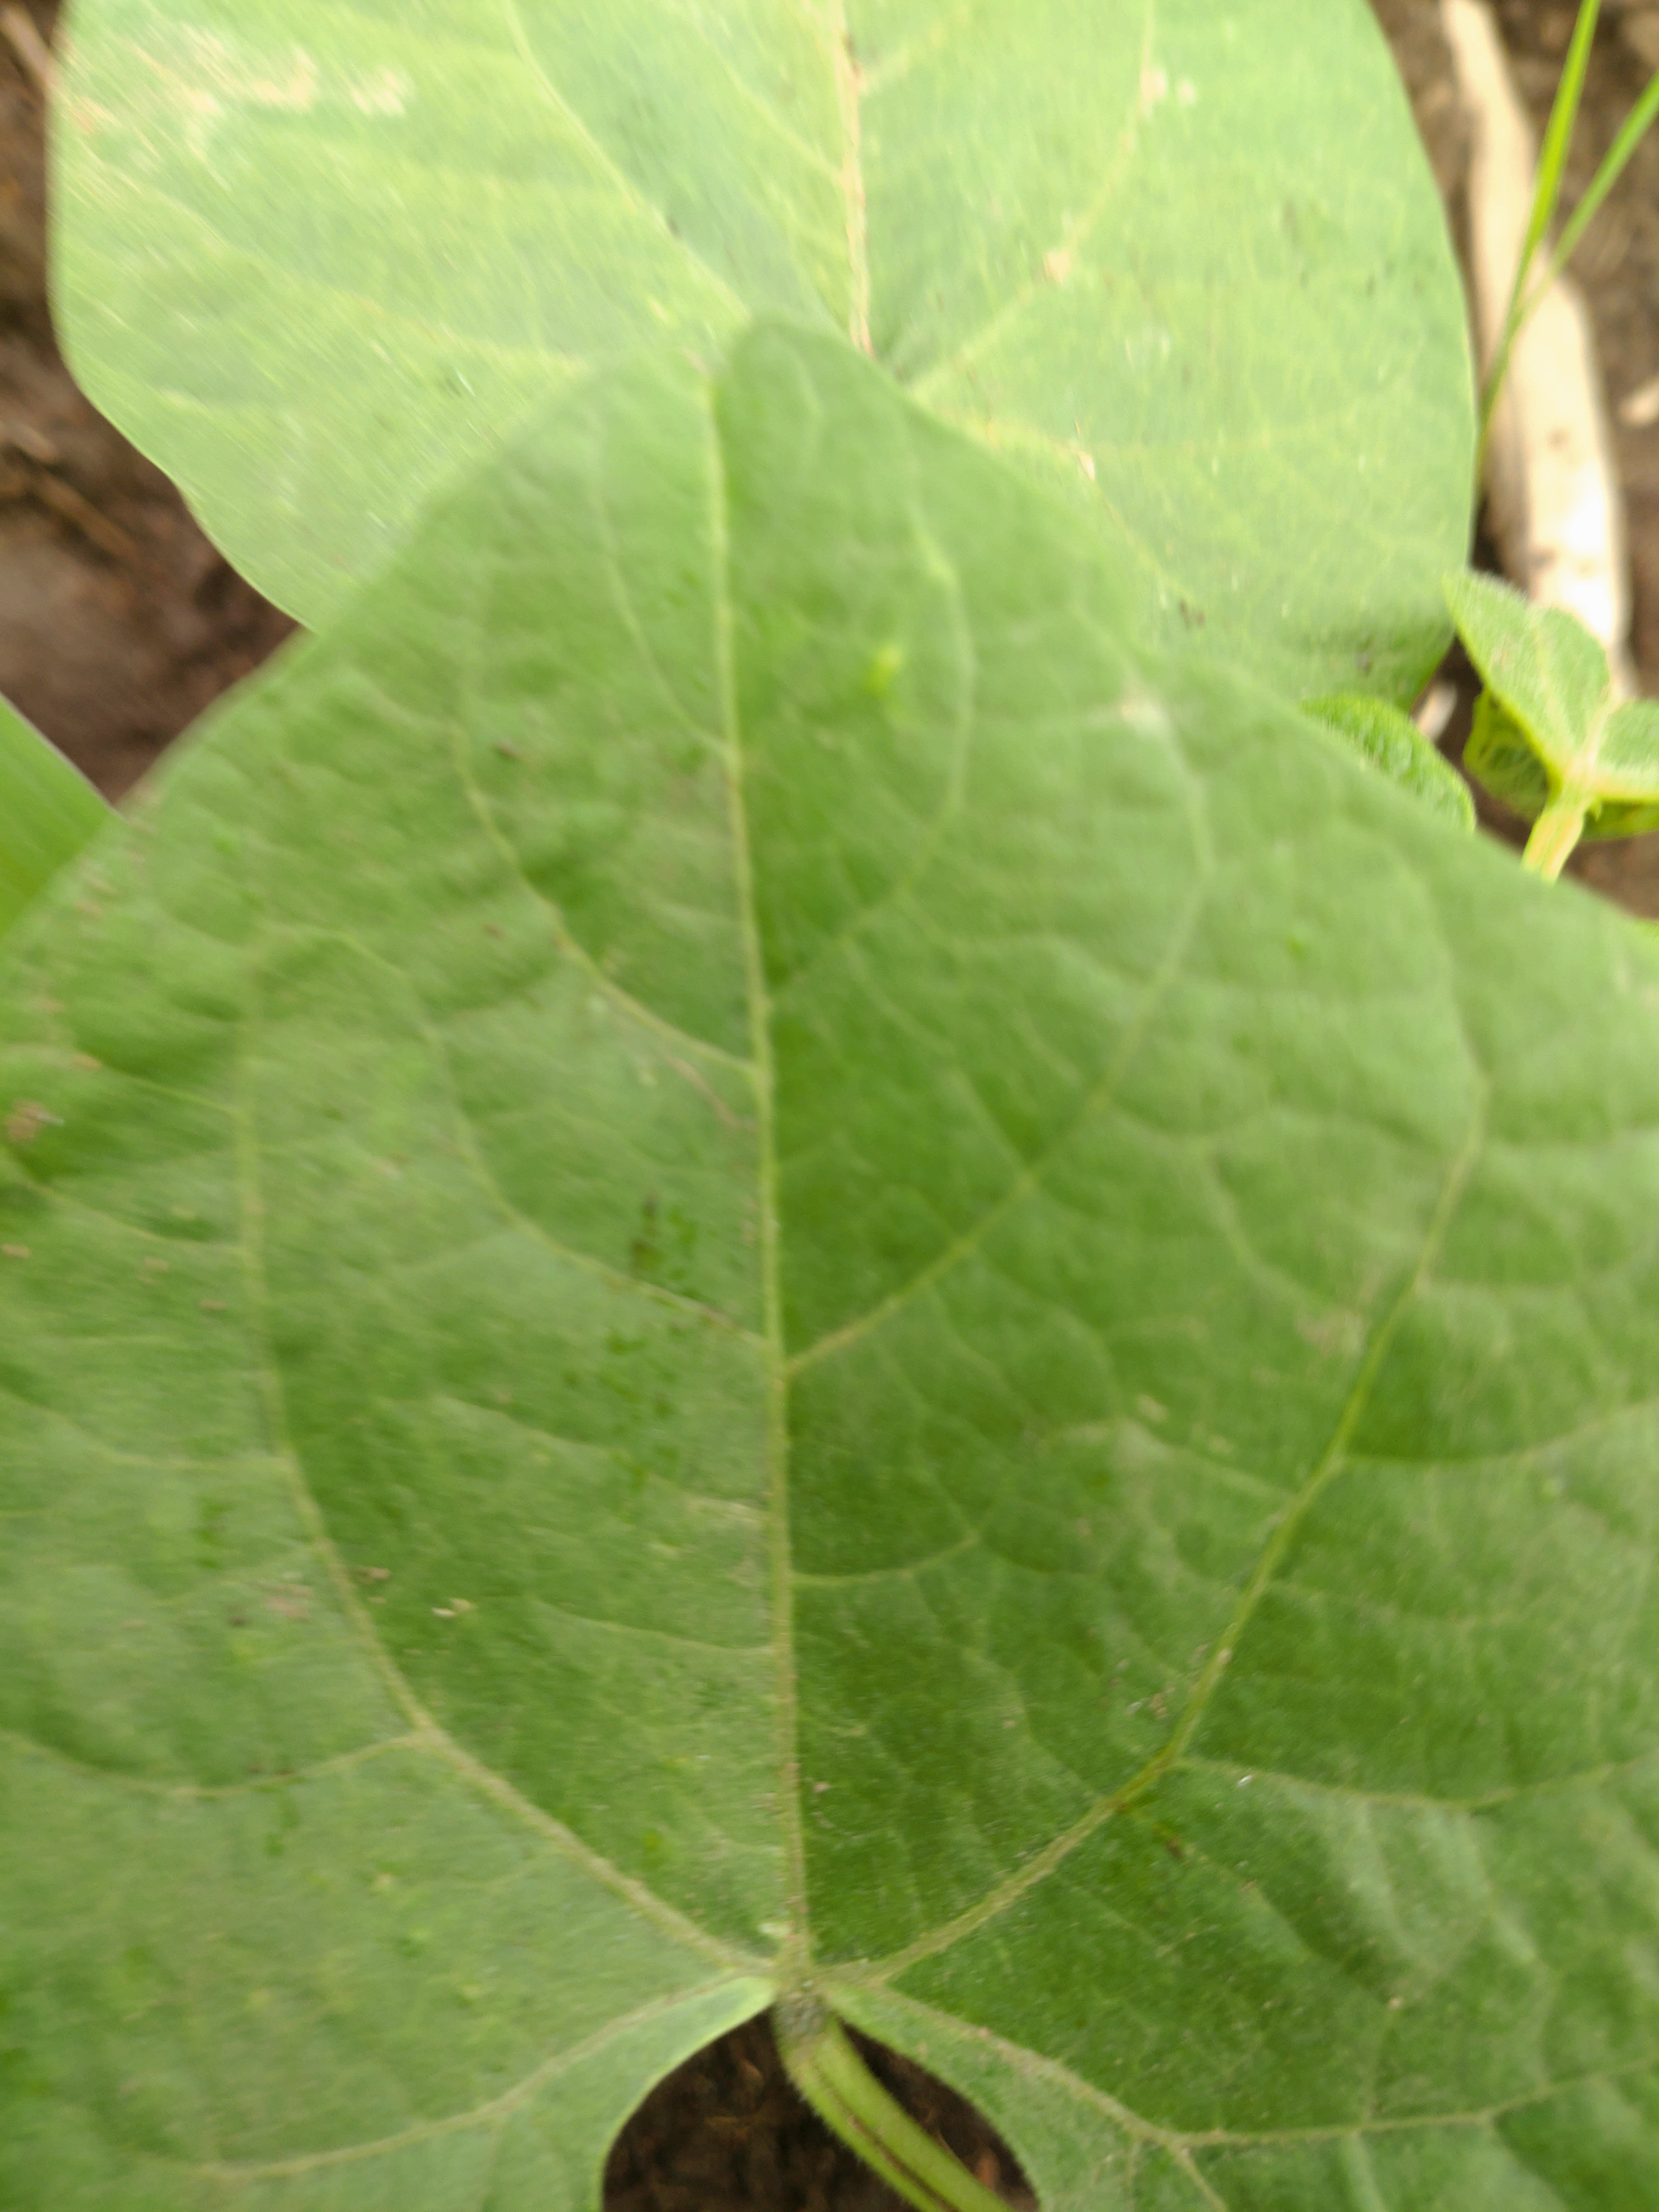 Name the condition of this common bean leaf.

healthy
